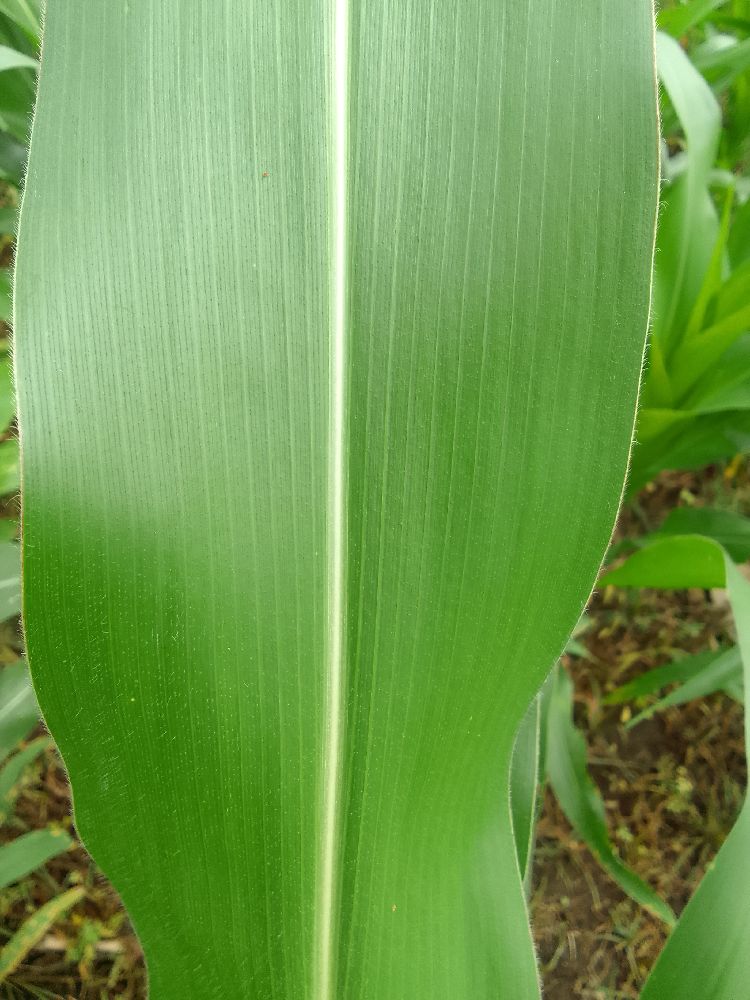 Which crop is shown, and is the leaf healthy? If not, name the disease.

maize, healthy
